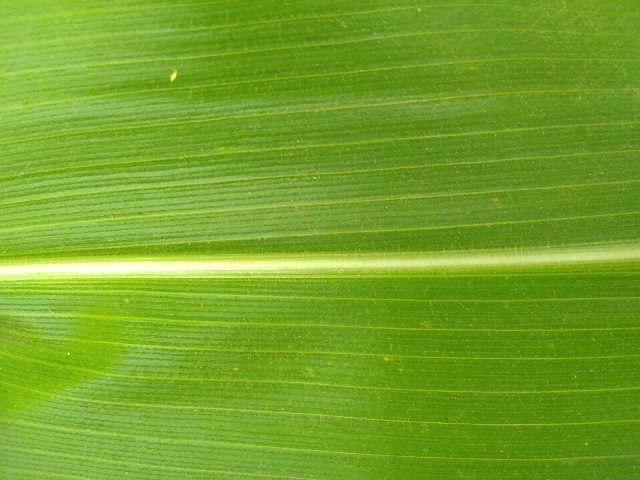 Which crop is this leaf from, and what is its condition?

maize, healthy
